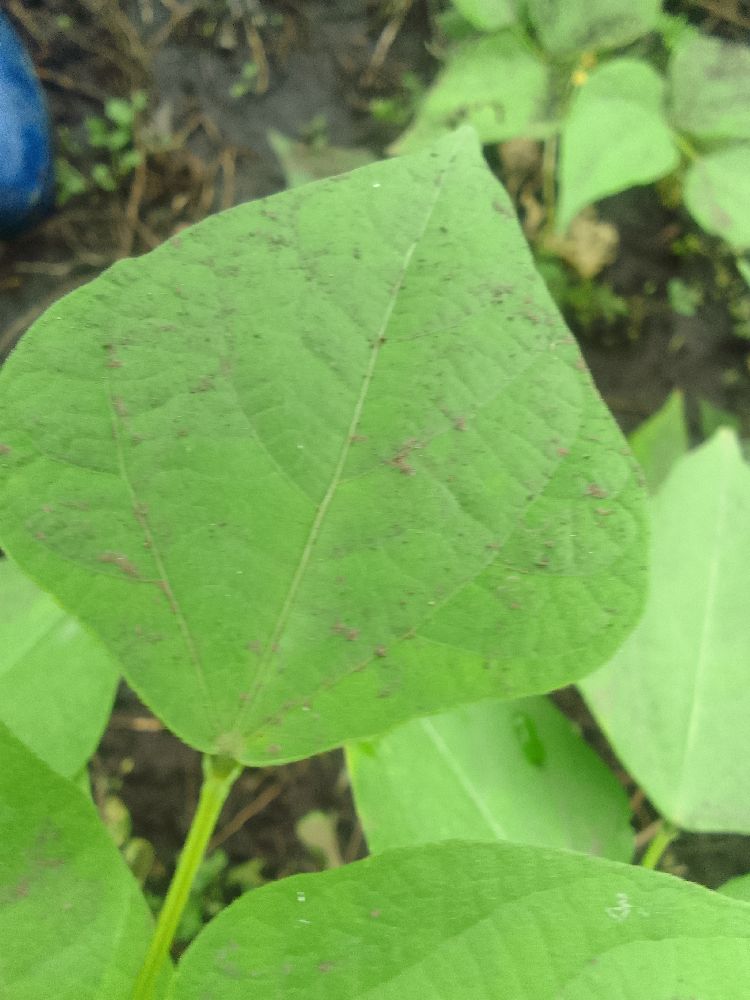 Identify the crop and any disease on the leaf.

common bean, healthy
